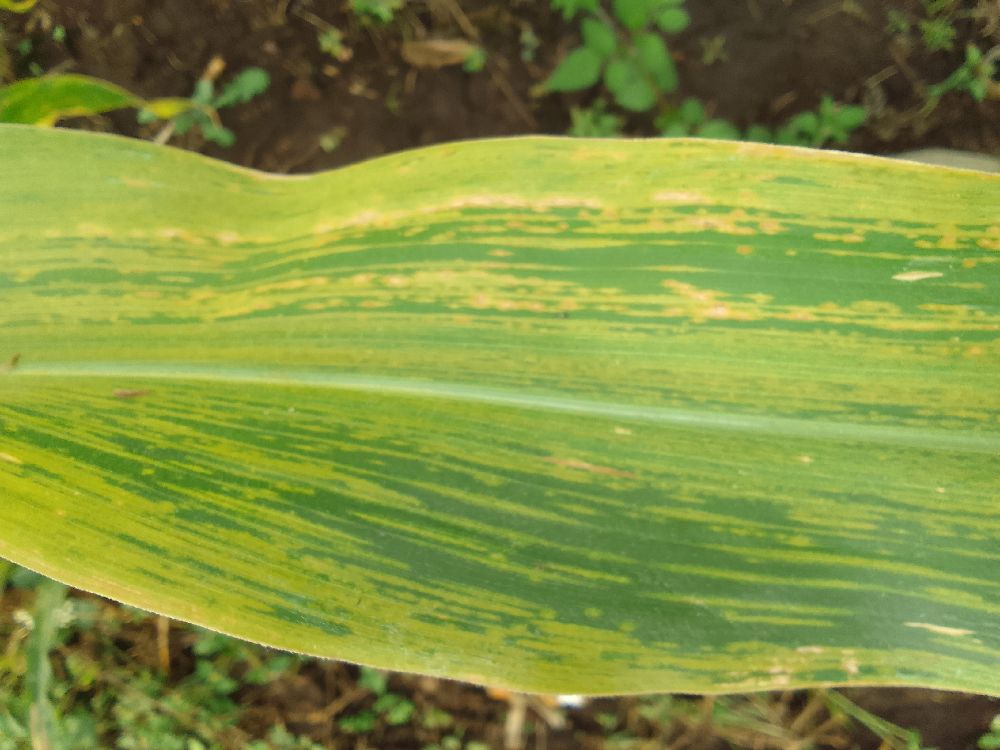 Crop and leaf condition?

maize, maize lethal necrosis
